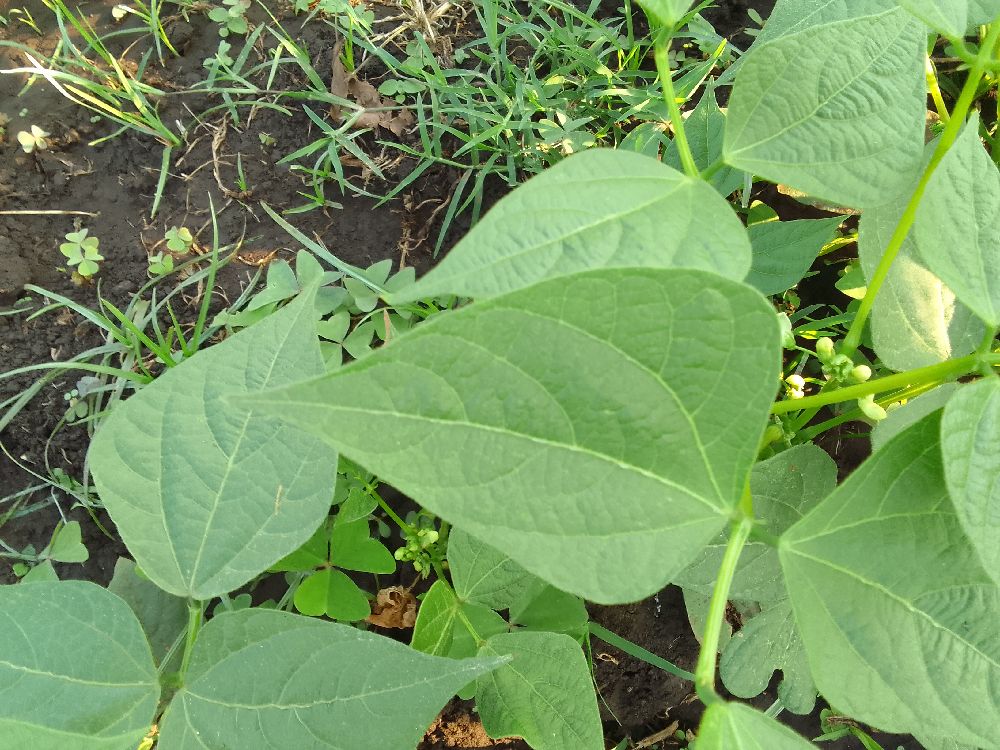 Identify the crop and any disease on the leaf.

common bean, healthy
